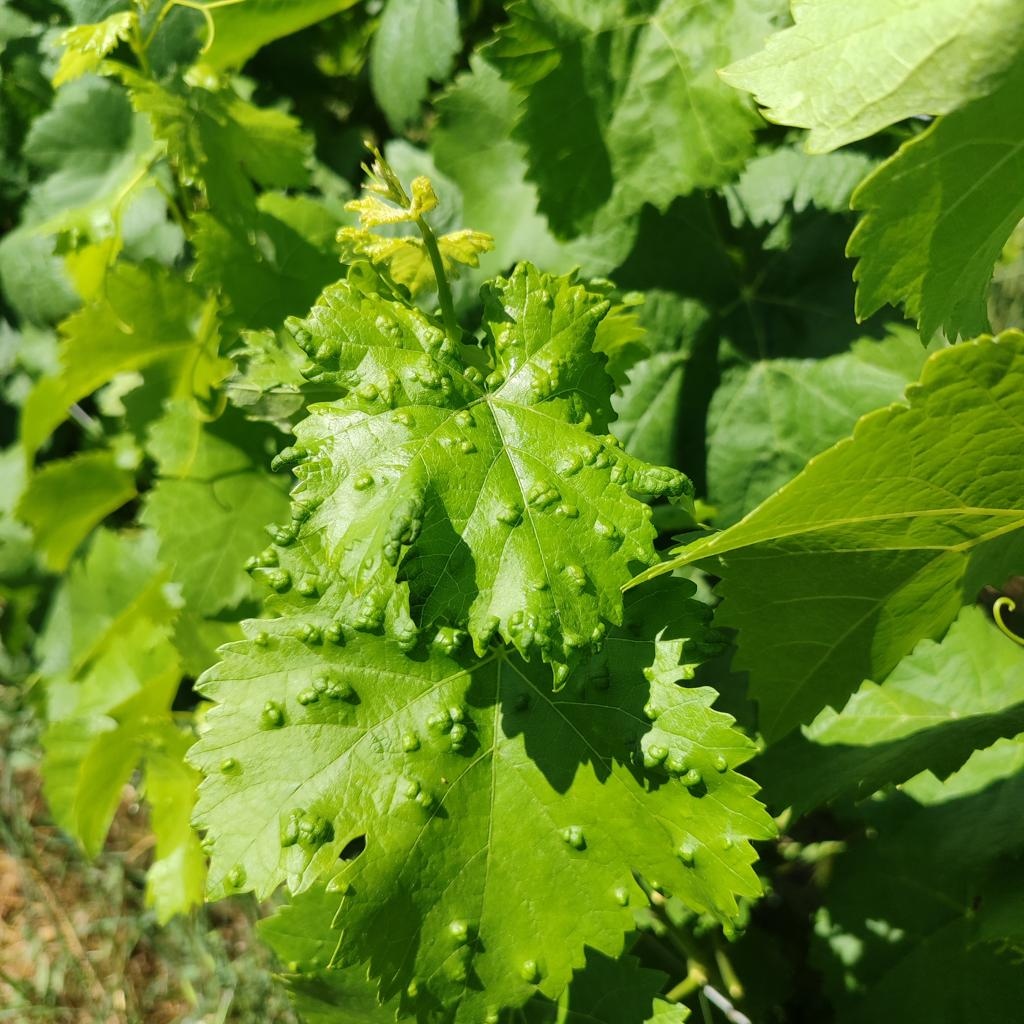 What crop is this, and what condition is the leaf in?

grapevine, erineum mite
